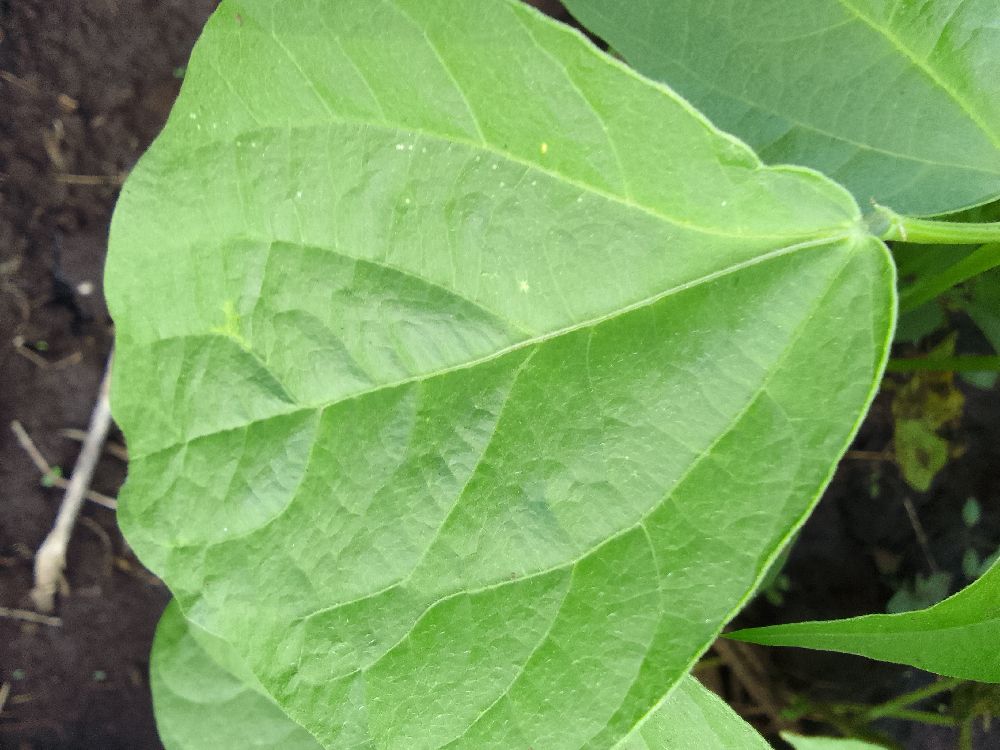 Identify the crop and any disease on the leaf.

common bean, healthy
